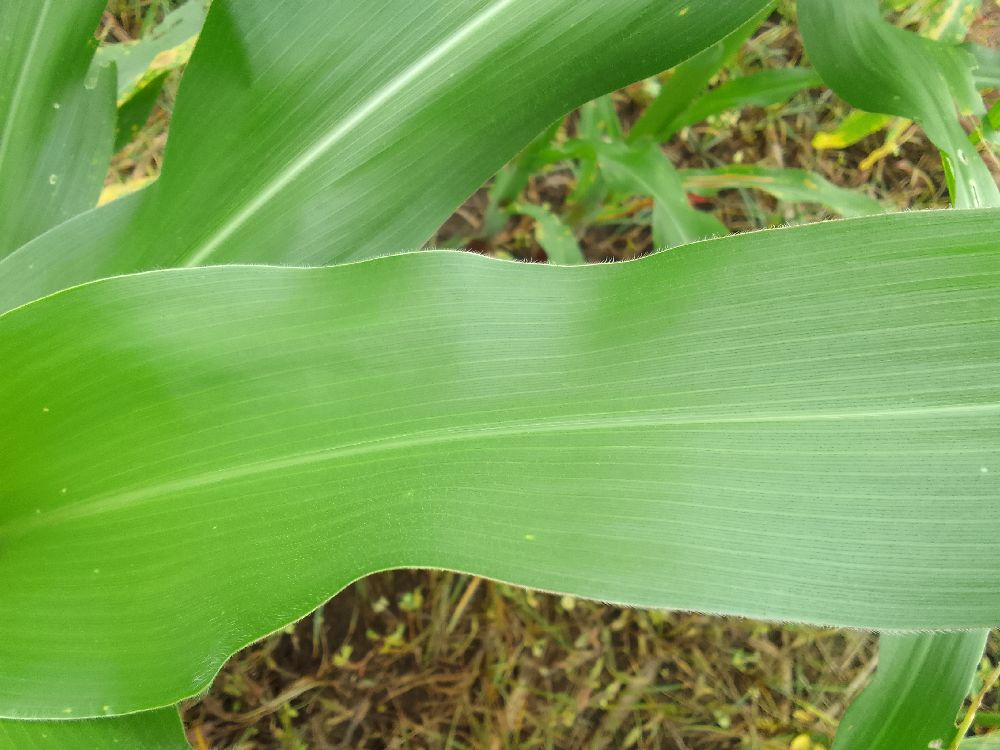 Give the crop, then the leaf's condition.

maize, healthy
